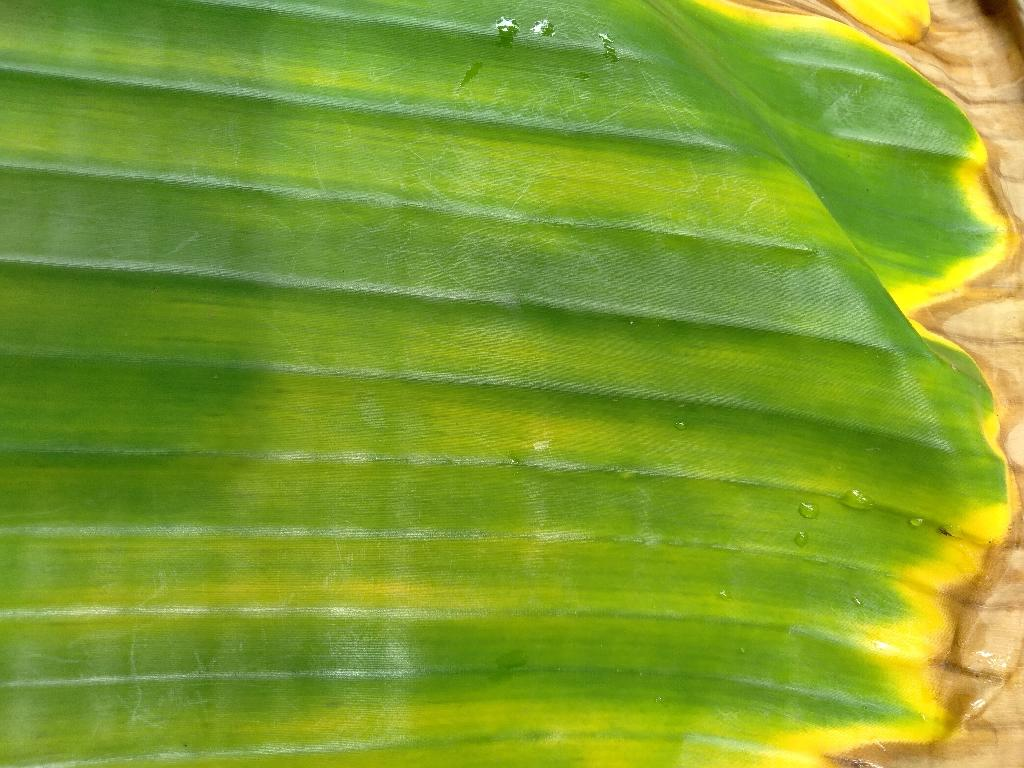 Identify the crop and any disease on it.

banana, fusarium wilt race 1
